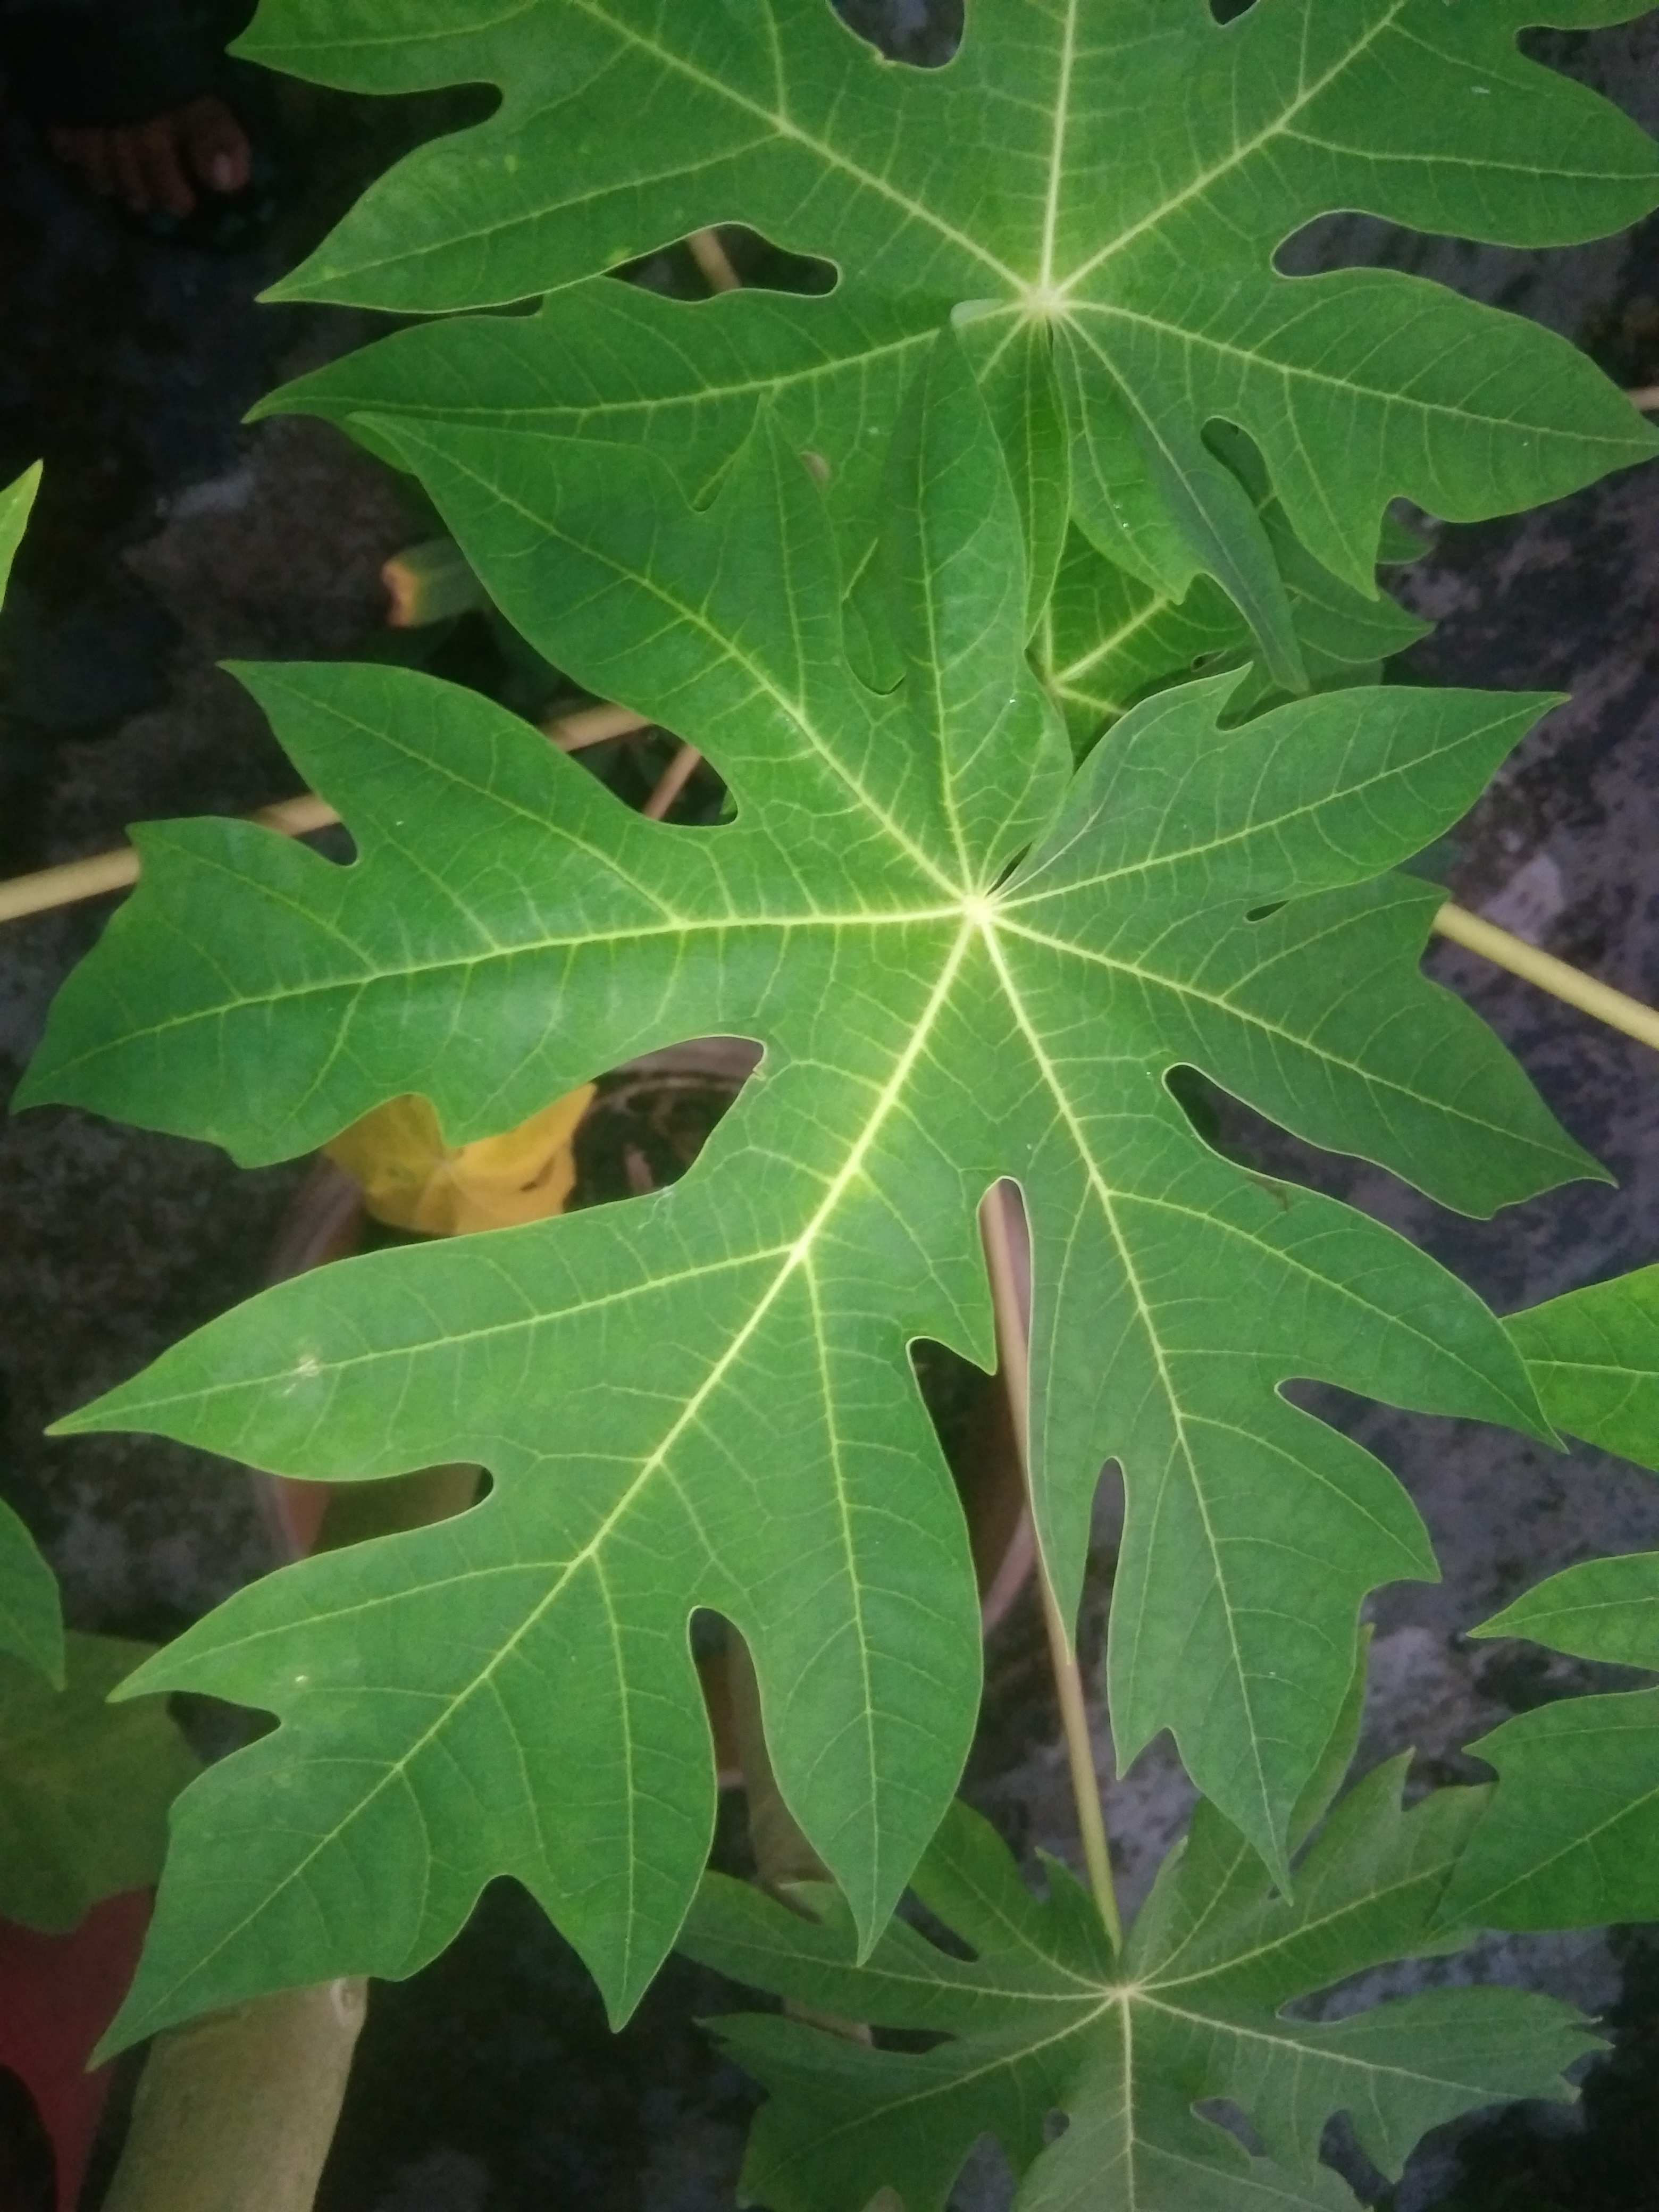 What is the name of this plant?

papaya
